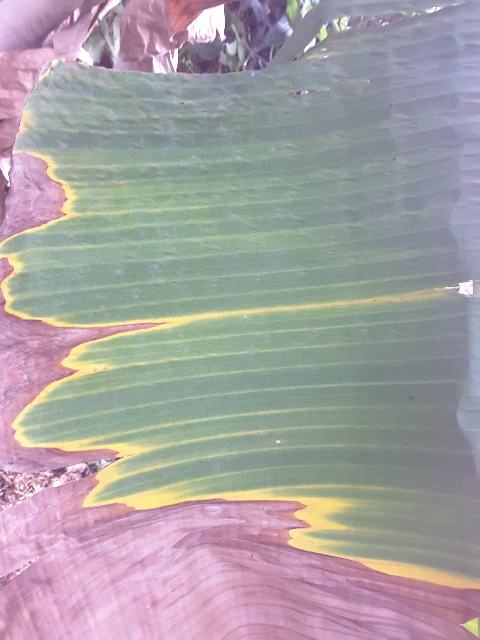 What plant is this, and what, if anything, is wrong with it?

banana, fusarium wilt race 1
